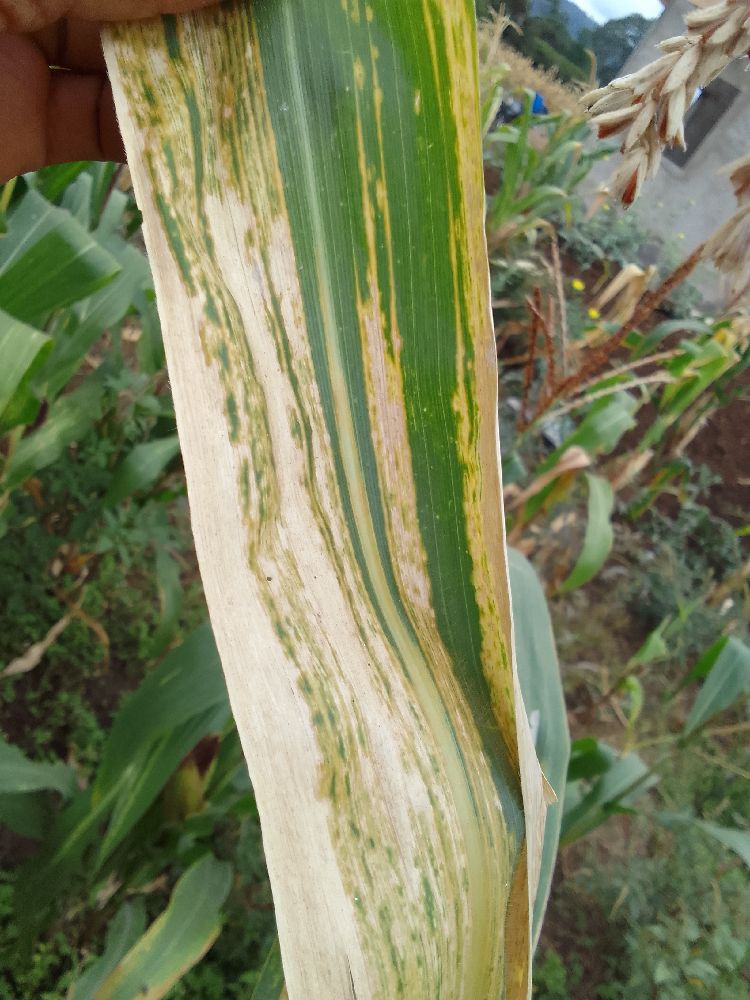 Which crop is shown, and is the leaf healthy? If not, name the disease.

maize, maize lethal necrosis
